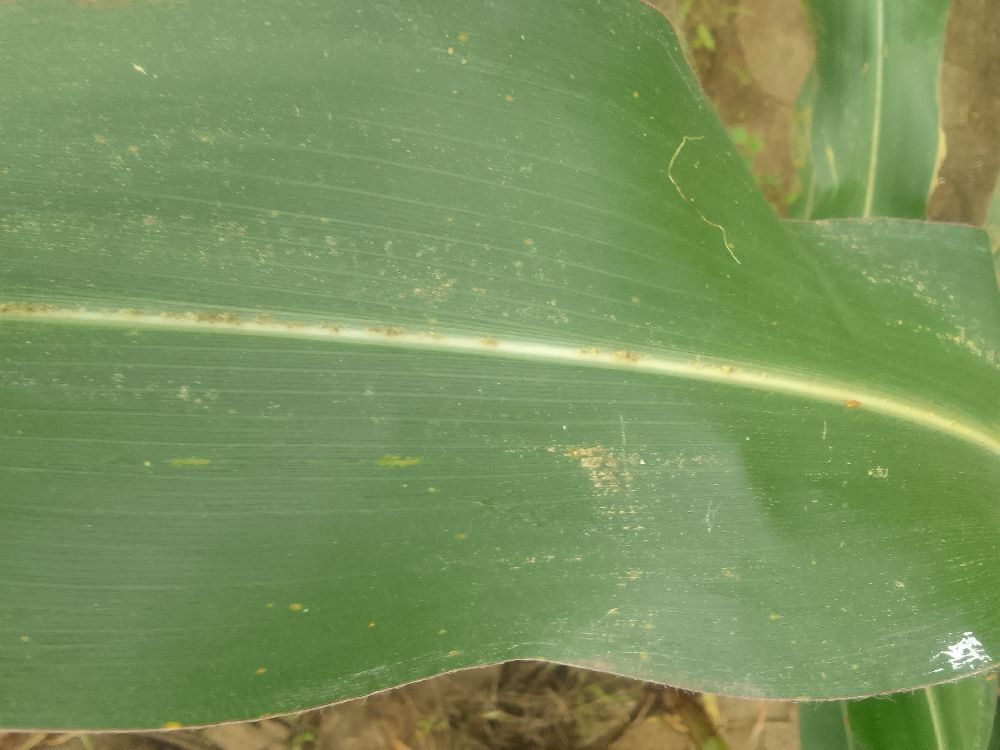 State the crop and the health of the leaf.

maize, healthy
